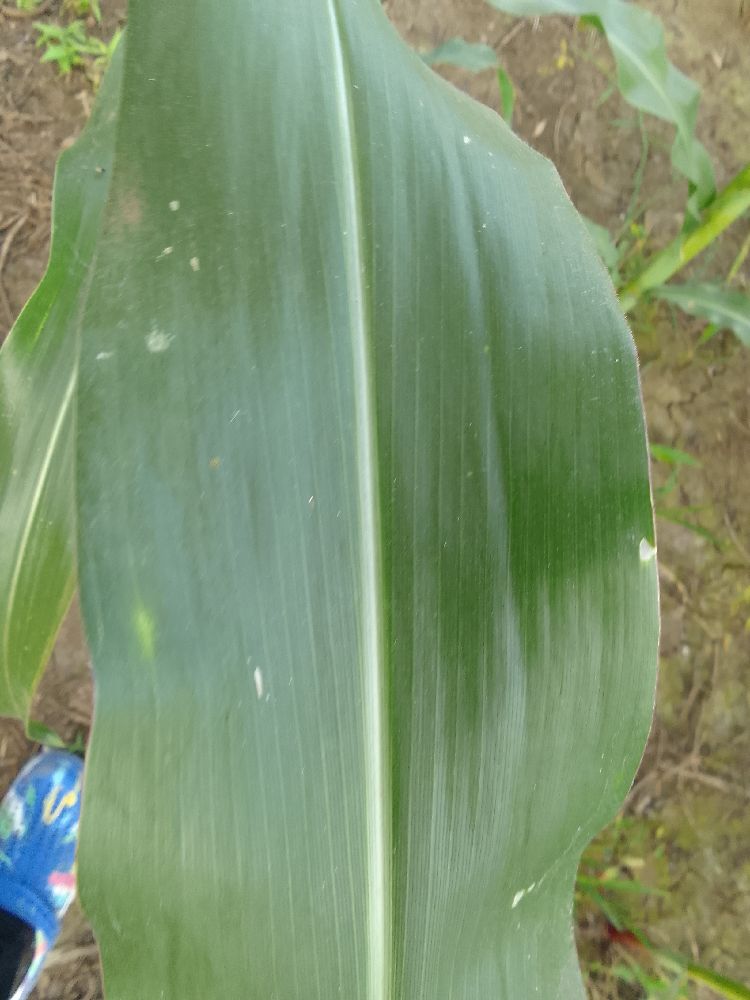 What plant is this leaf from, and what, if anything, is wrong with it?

maize, healthy
